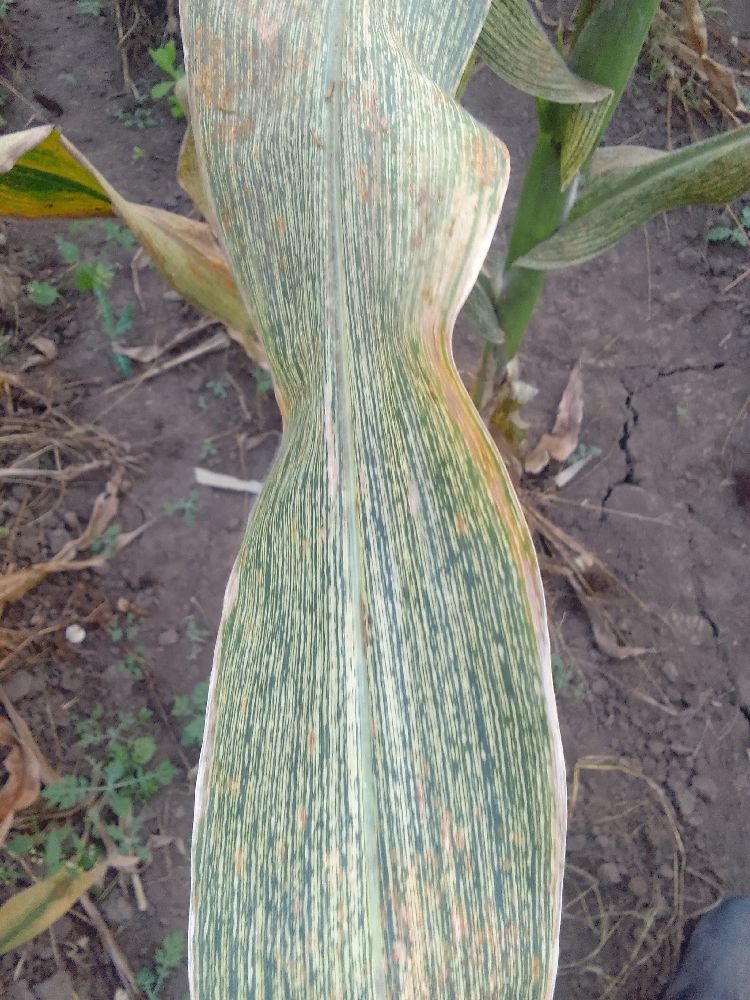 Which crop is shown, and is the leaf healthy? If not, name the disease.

maize, maize streak virus
